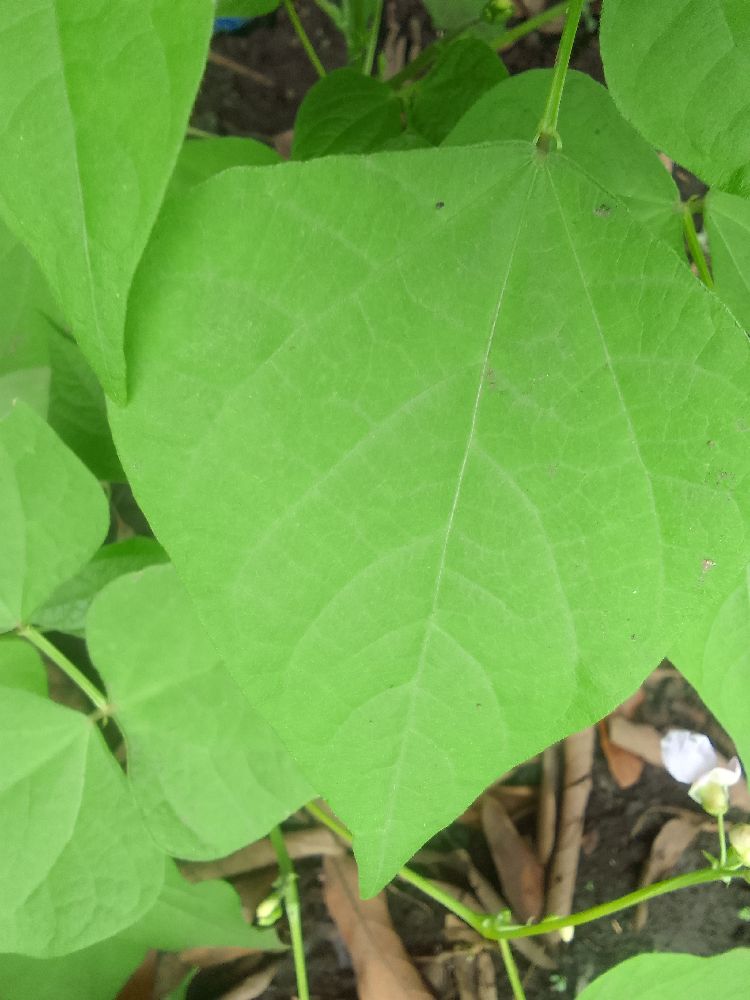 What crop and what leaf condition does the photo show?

common bean, healthy
